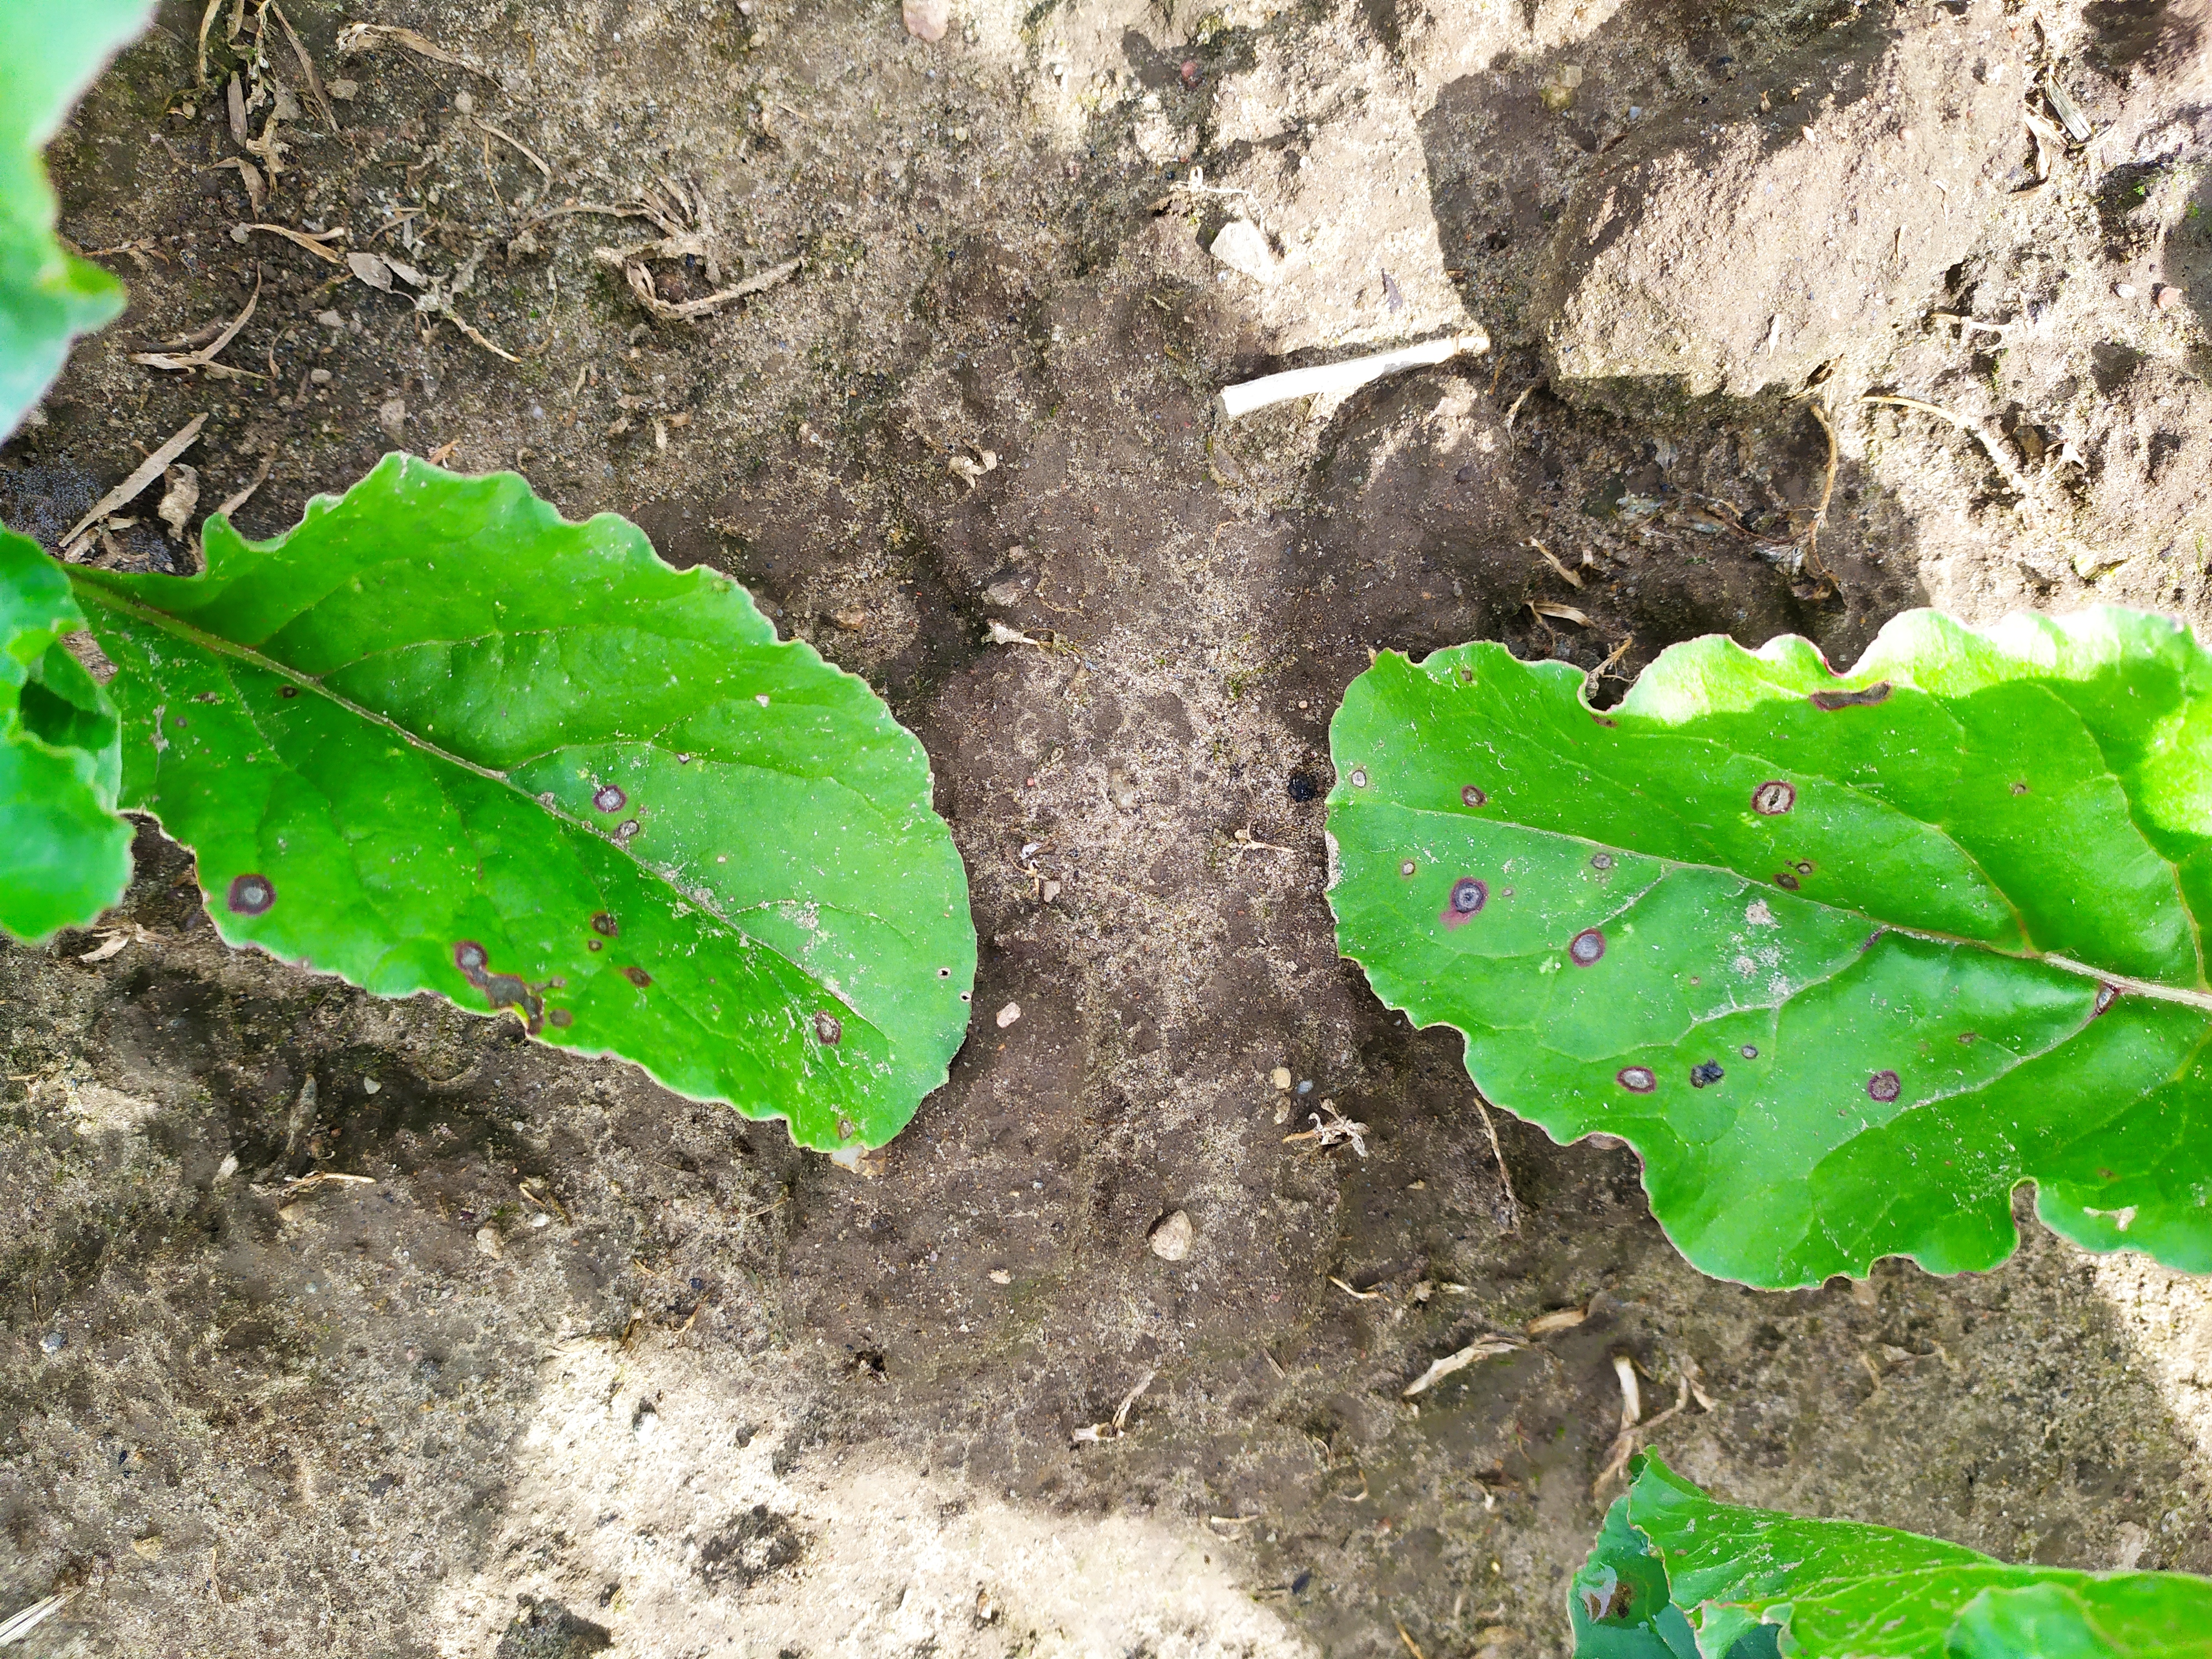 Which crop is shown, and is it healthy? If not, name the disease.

beet, cercospora
